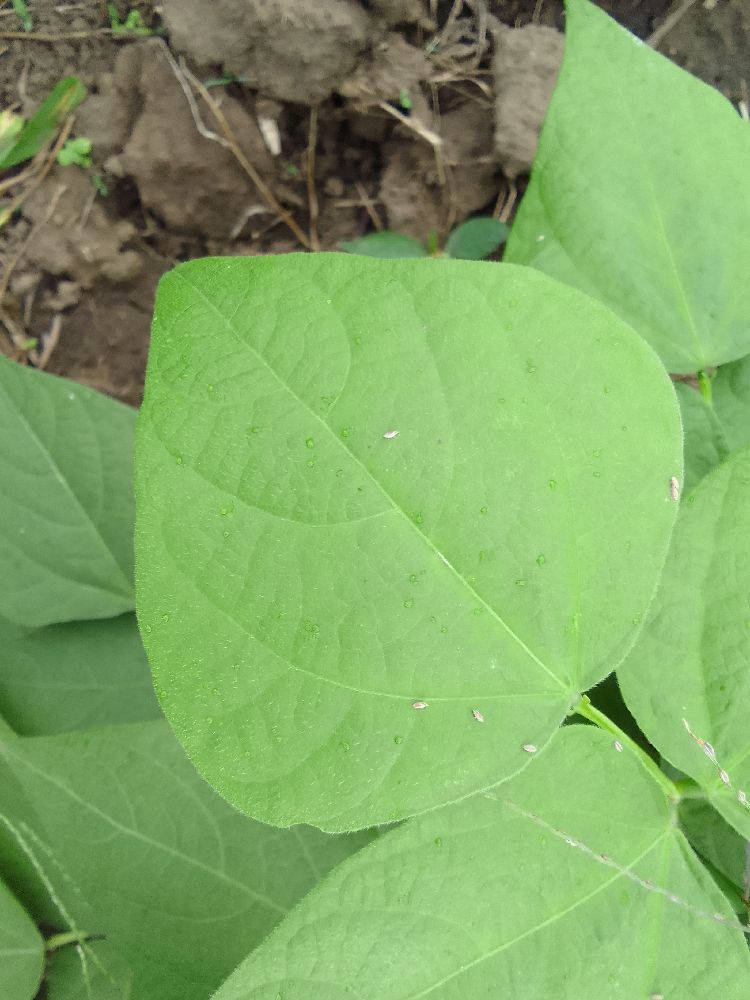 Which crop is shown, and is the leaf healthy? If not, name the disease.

common bean, healthy
